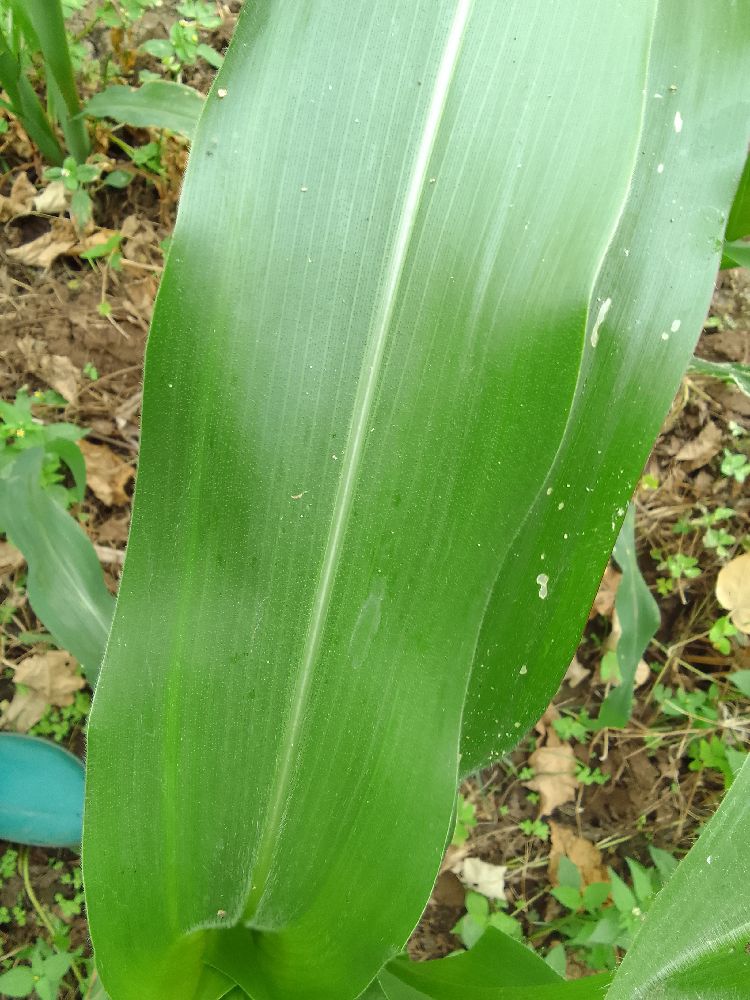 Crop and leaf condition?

maize, healthy
